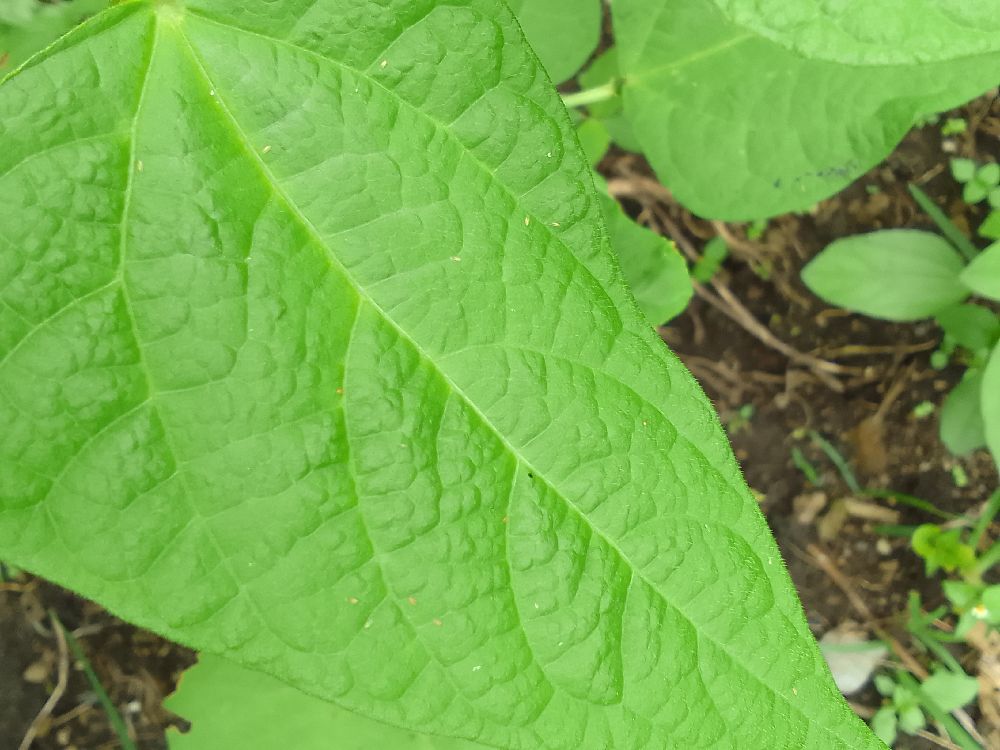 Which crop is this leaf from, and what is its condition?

common bean, healthy
